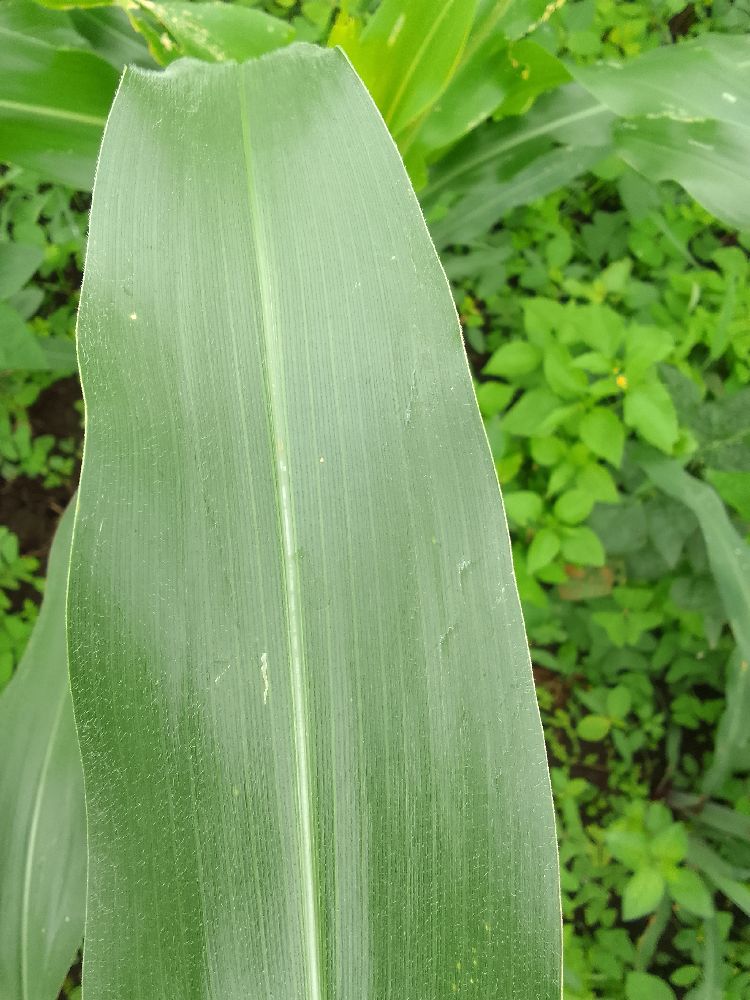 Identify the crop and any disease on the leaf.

maize, healthy
